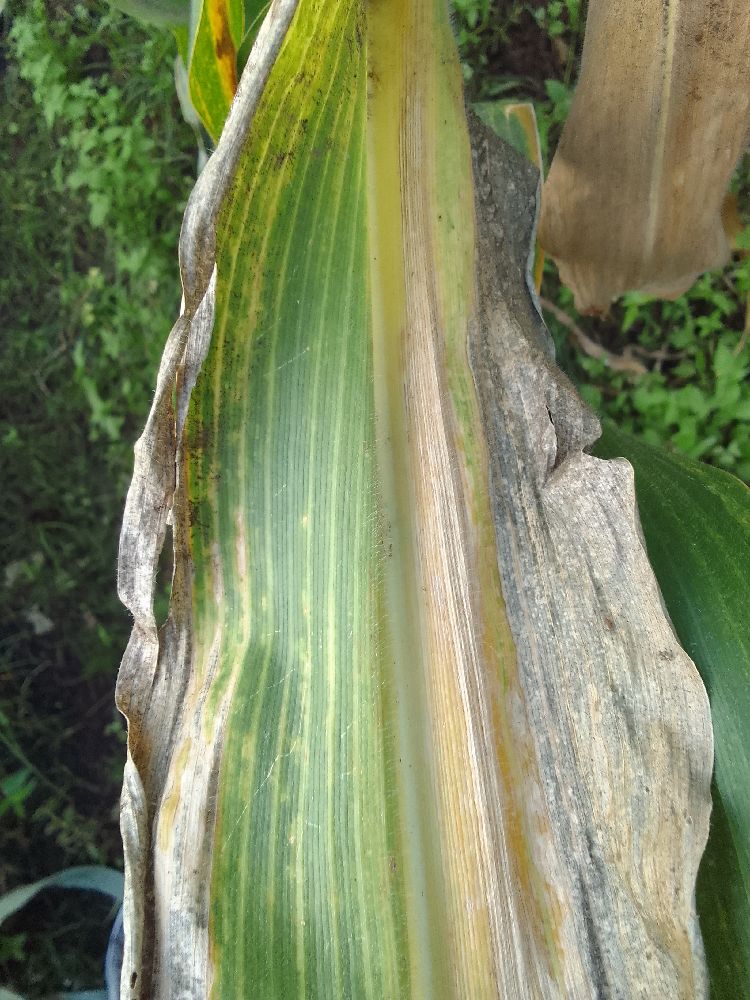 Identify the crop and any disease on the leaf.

maize, maize lethal necrosis
